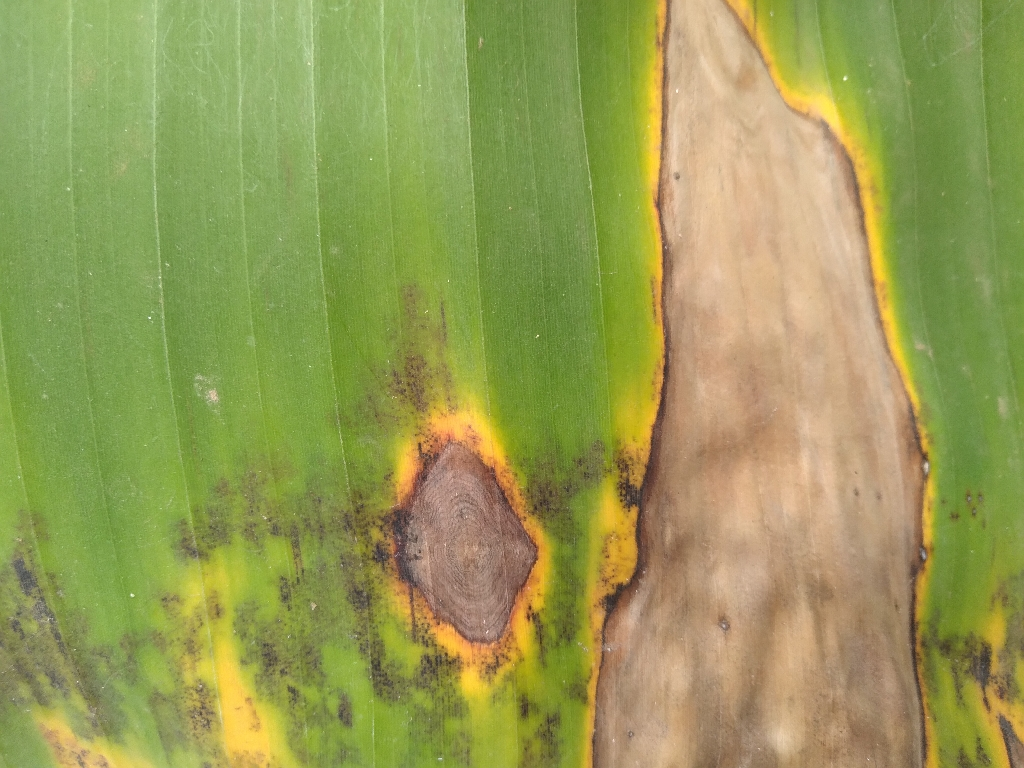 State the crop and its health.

banana, black sigatoka
